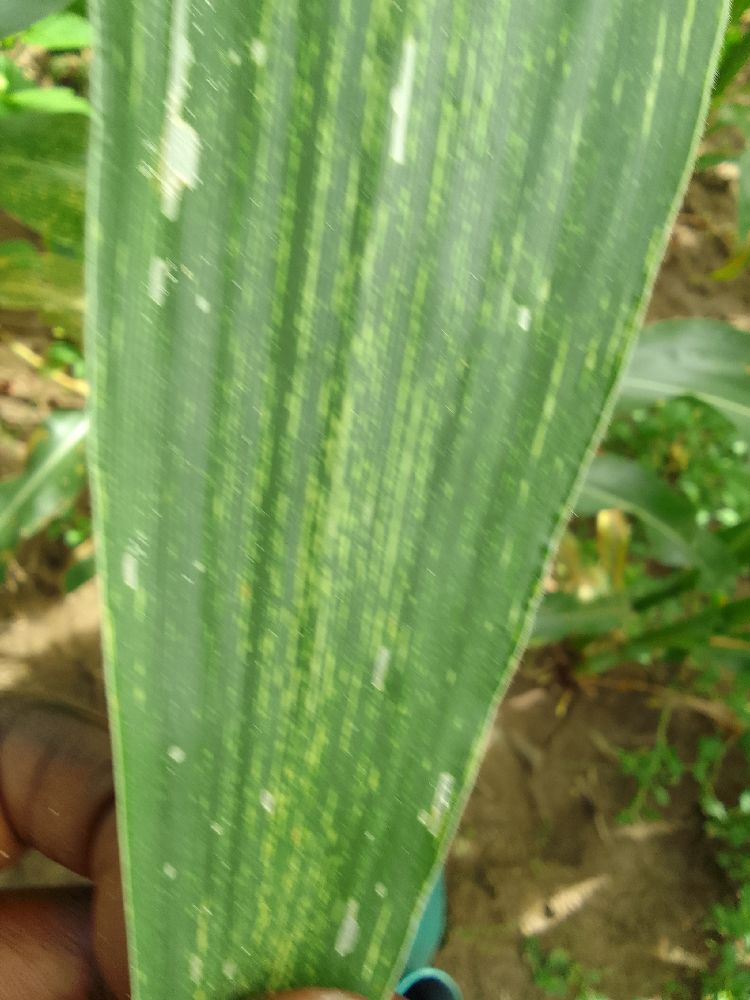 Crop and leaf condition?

maize, maize streak virus
